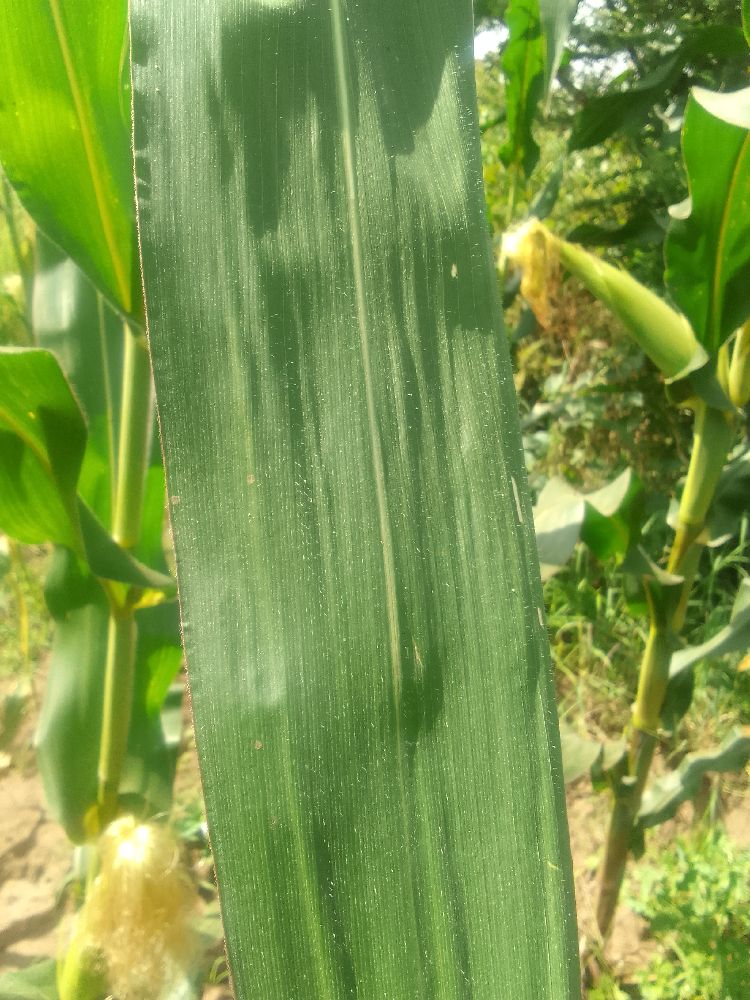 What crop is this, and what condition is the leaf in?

maize, healthy
